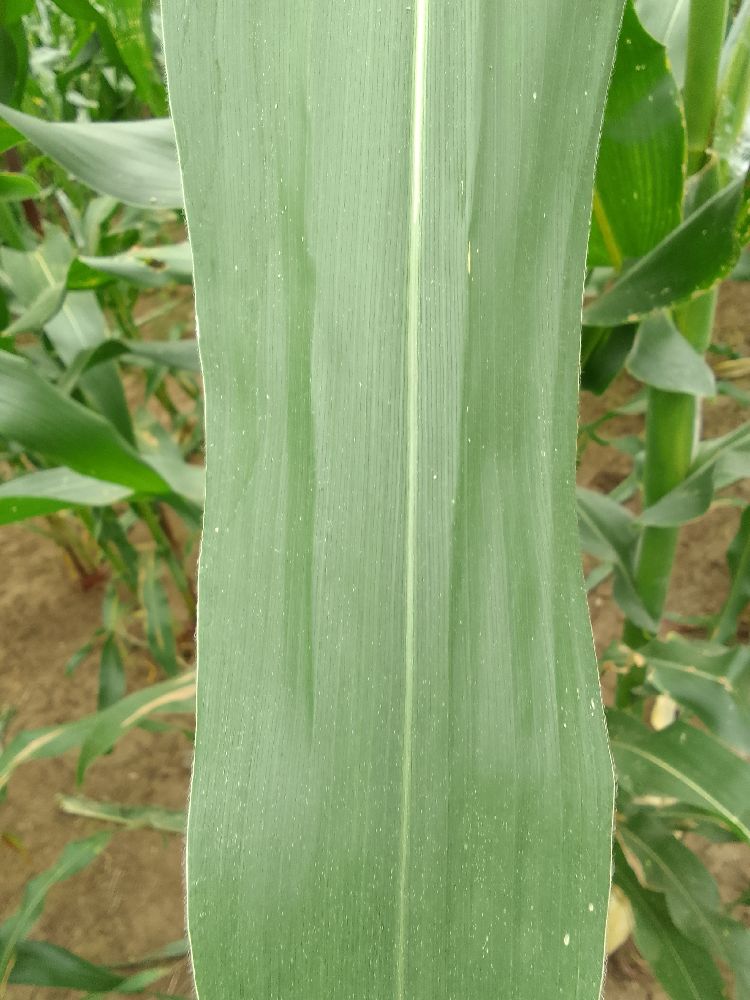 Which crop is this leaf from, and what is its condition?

maize, healthy
